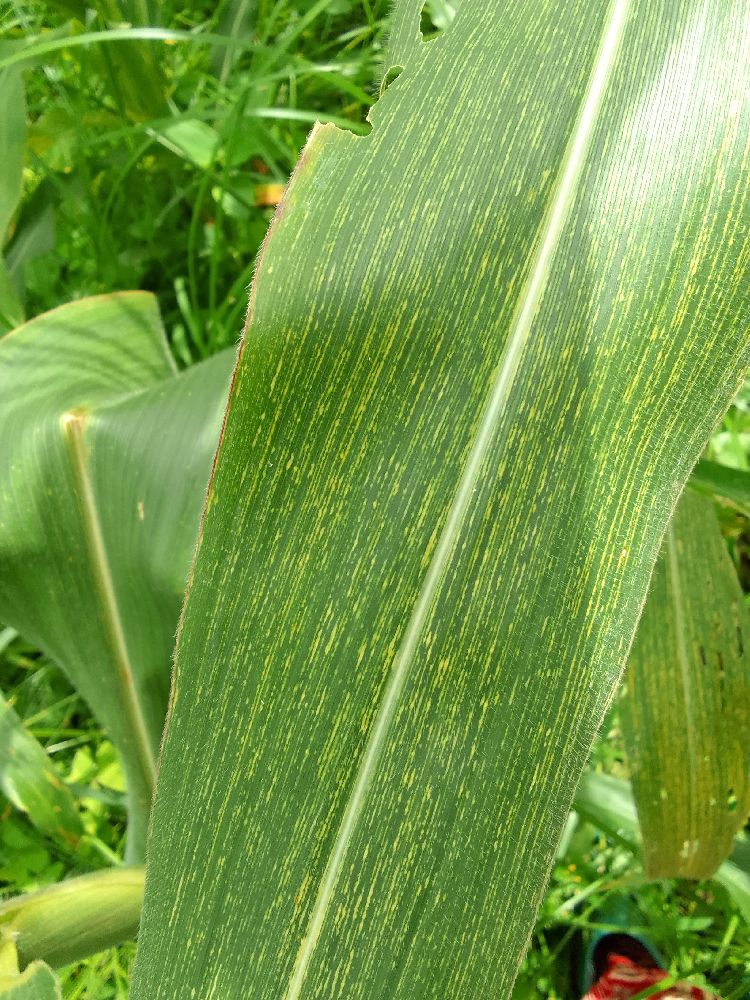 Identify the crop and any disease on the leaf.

maize, maize streak virus
